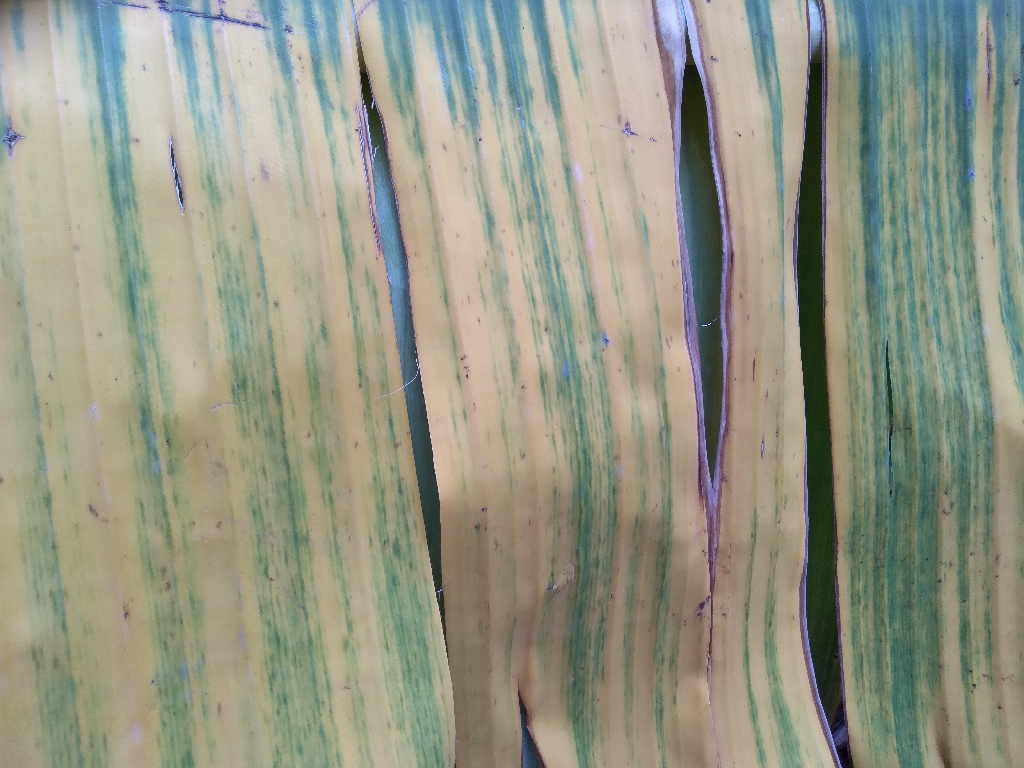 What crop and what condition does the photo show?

banana, fusarium wilt race 1
